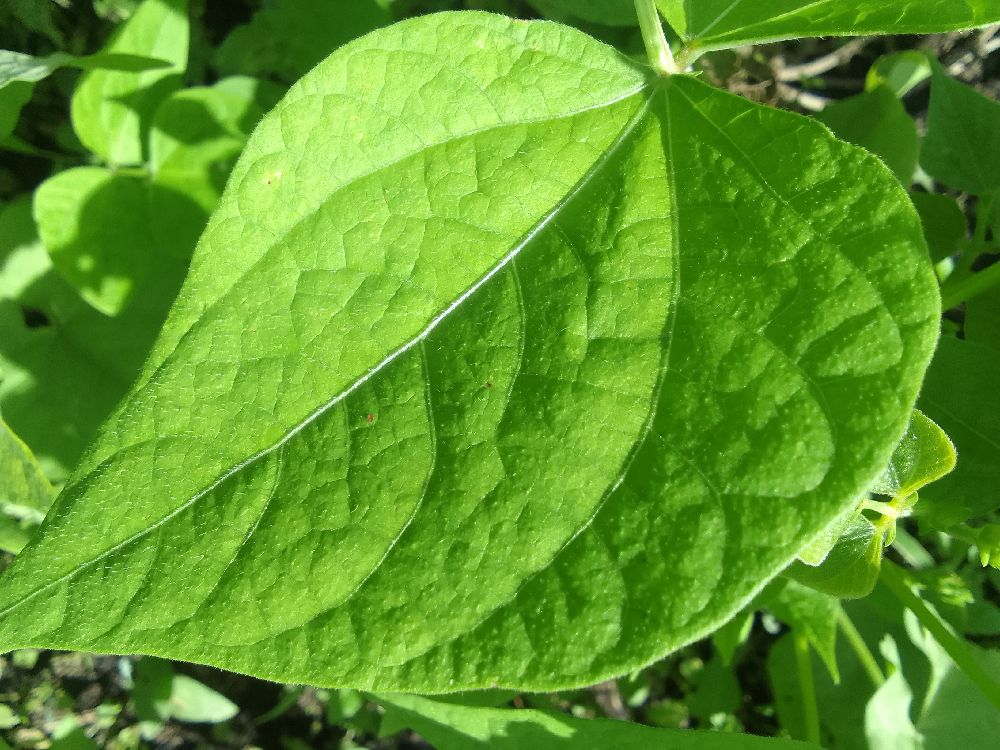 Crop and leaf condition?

common bean, healthy
